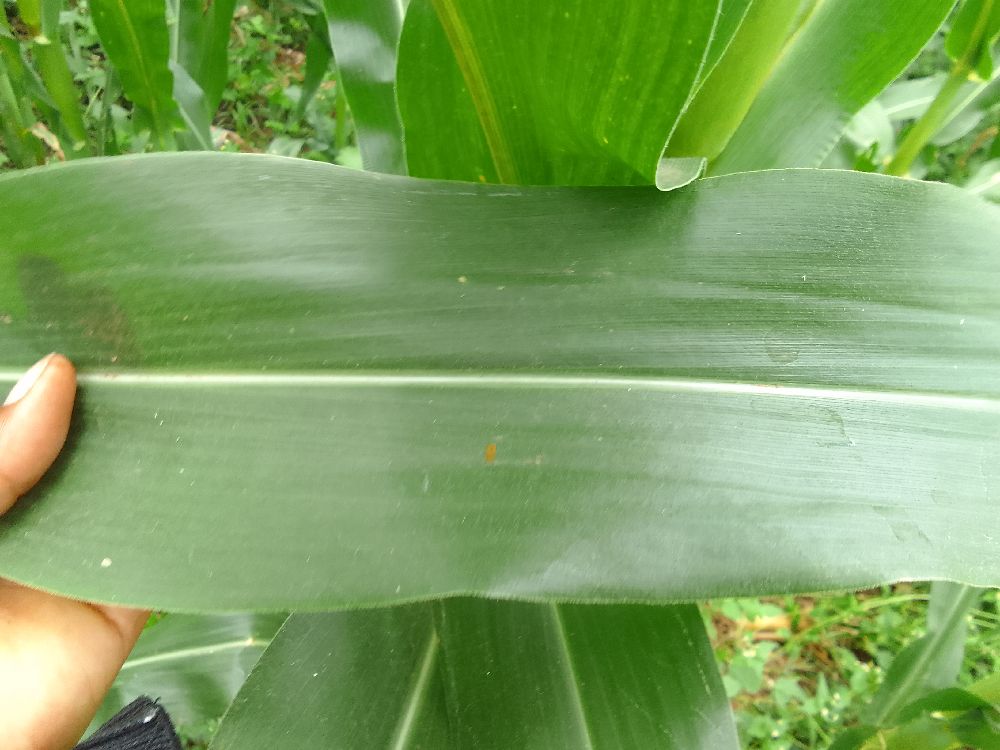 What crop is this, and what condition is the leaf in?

maize, healthy
